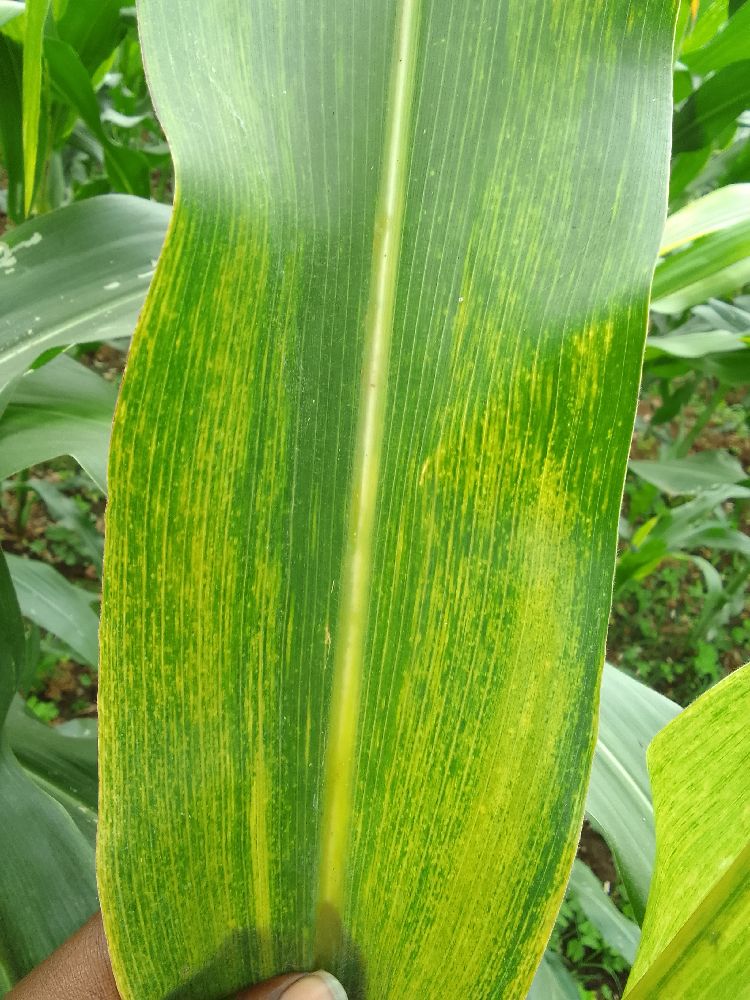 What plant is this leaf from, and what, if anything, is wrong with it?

maize, maize lethal necrosis
